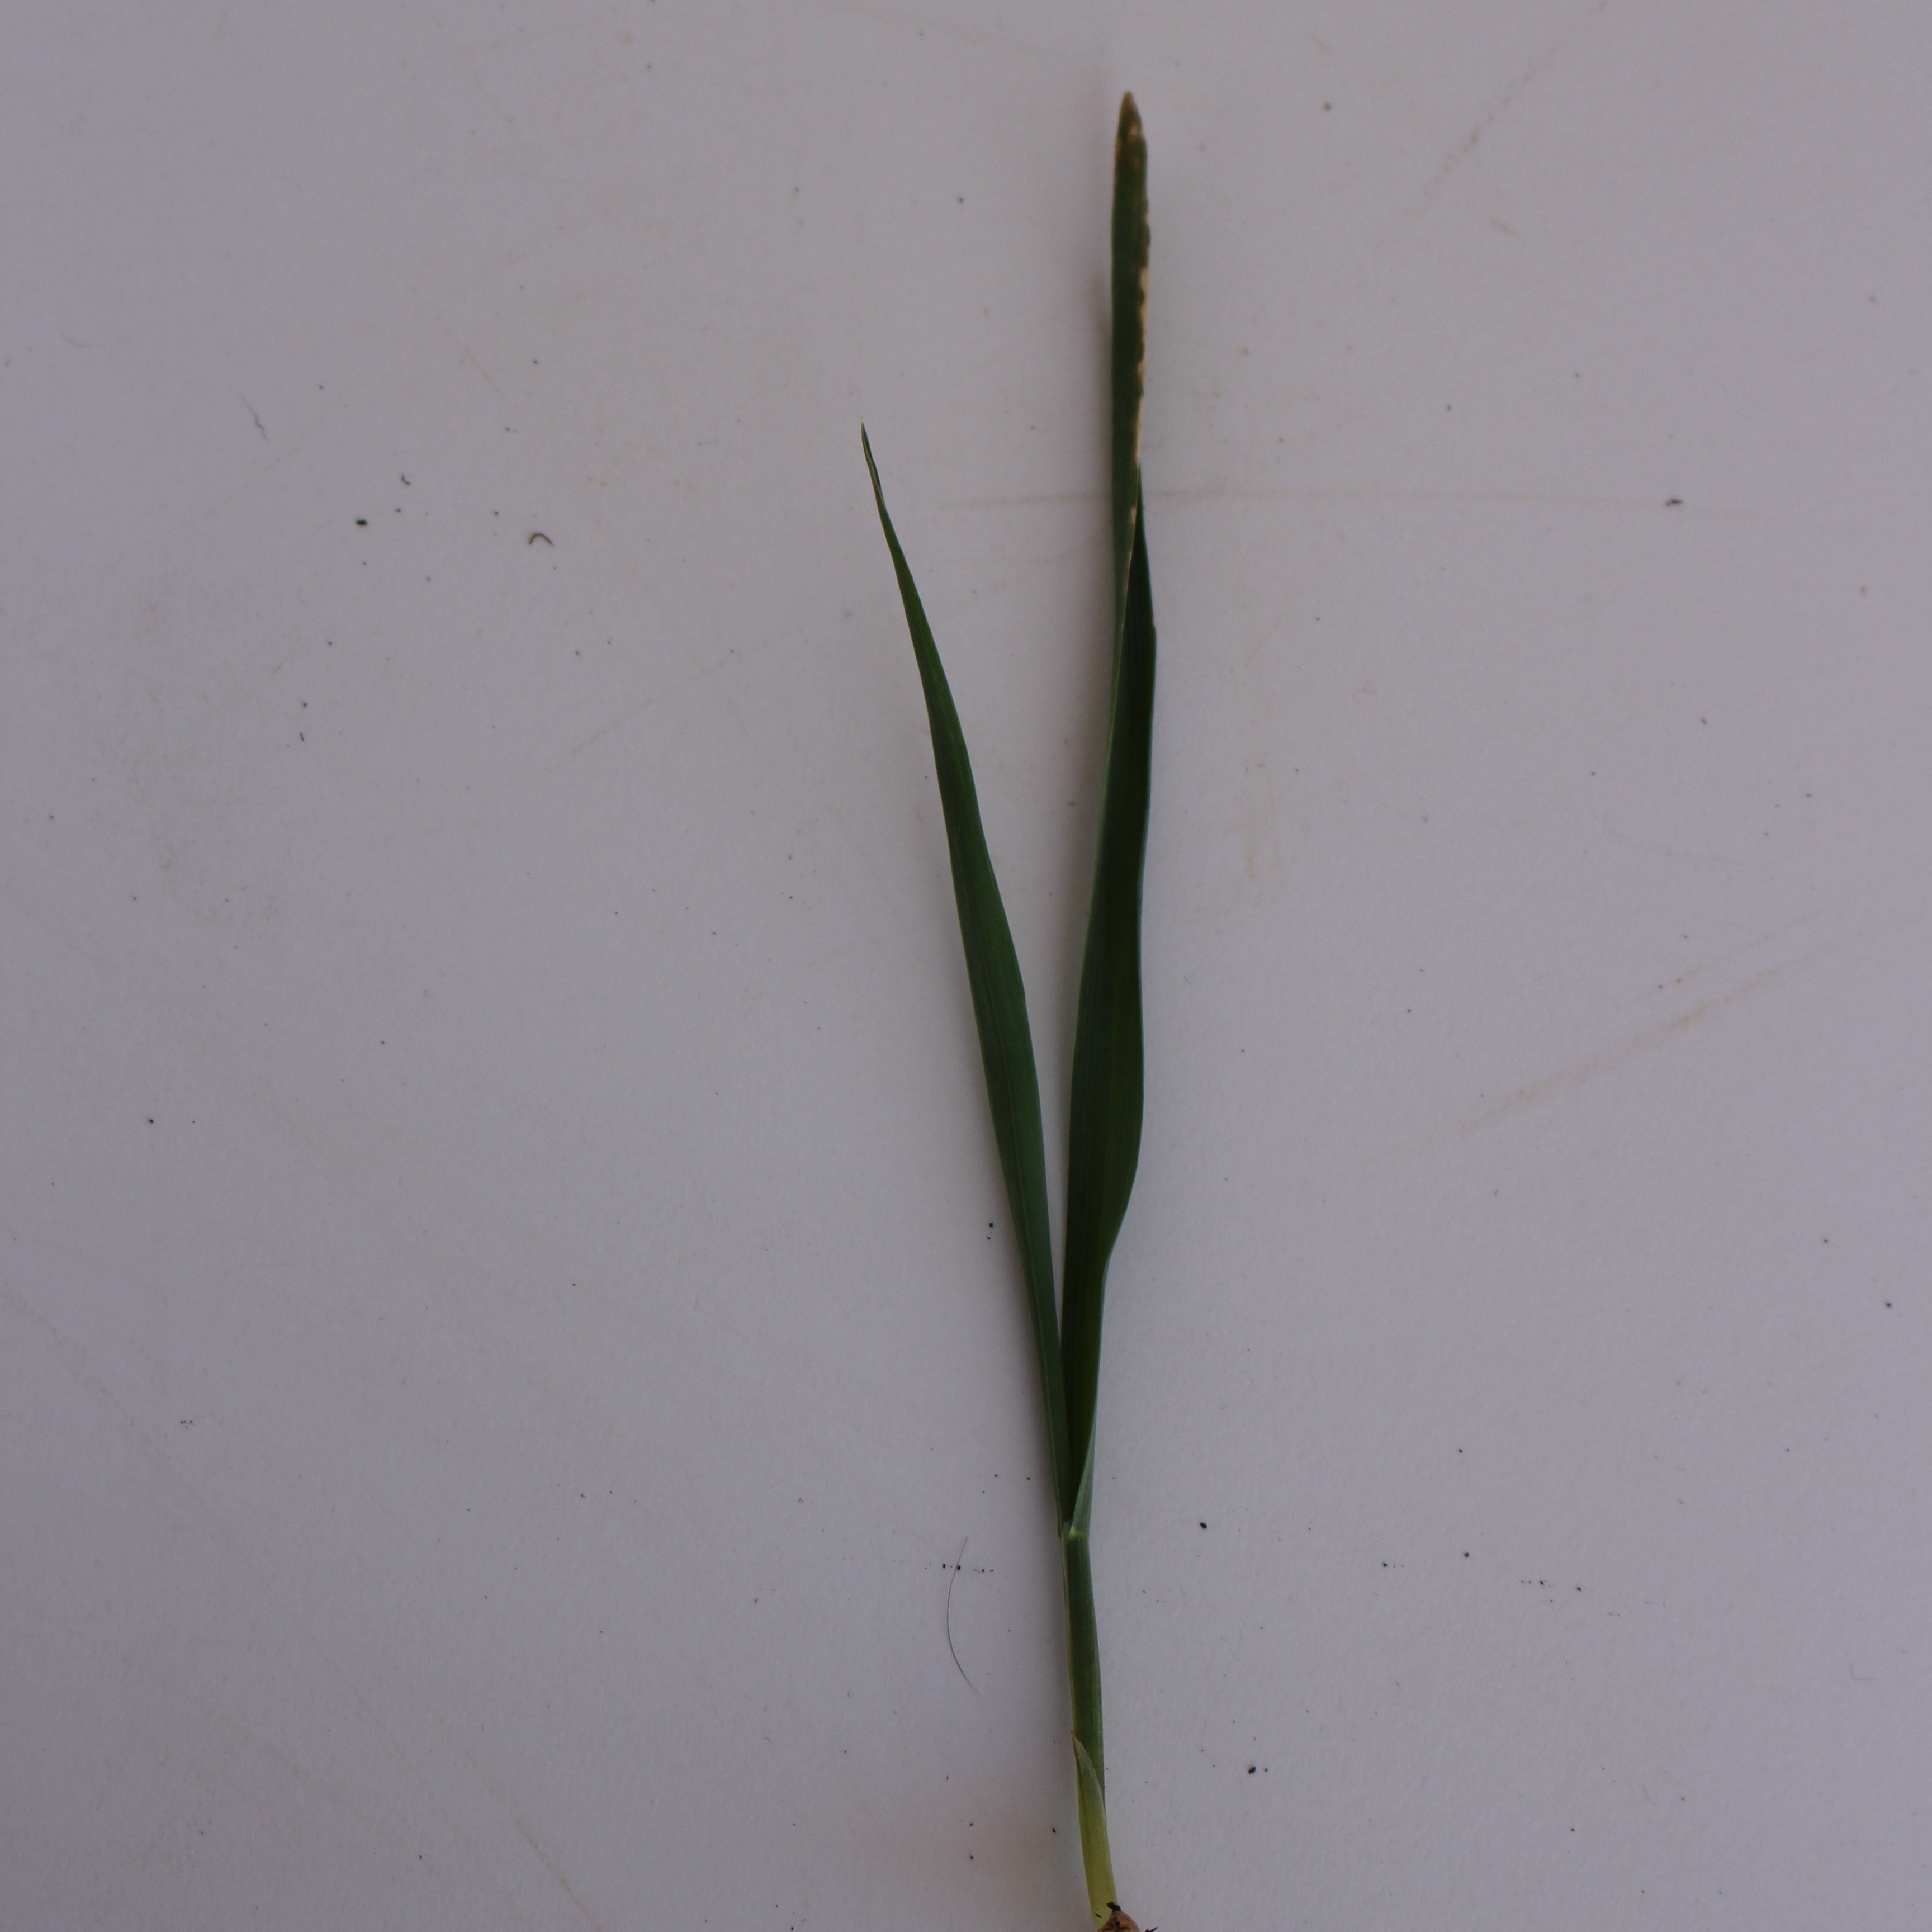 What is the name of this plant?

Avena sterilis
